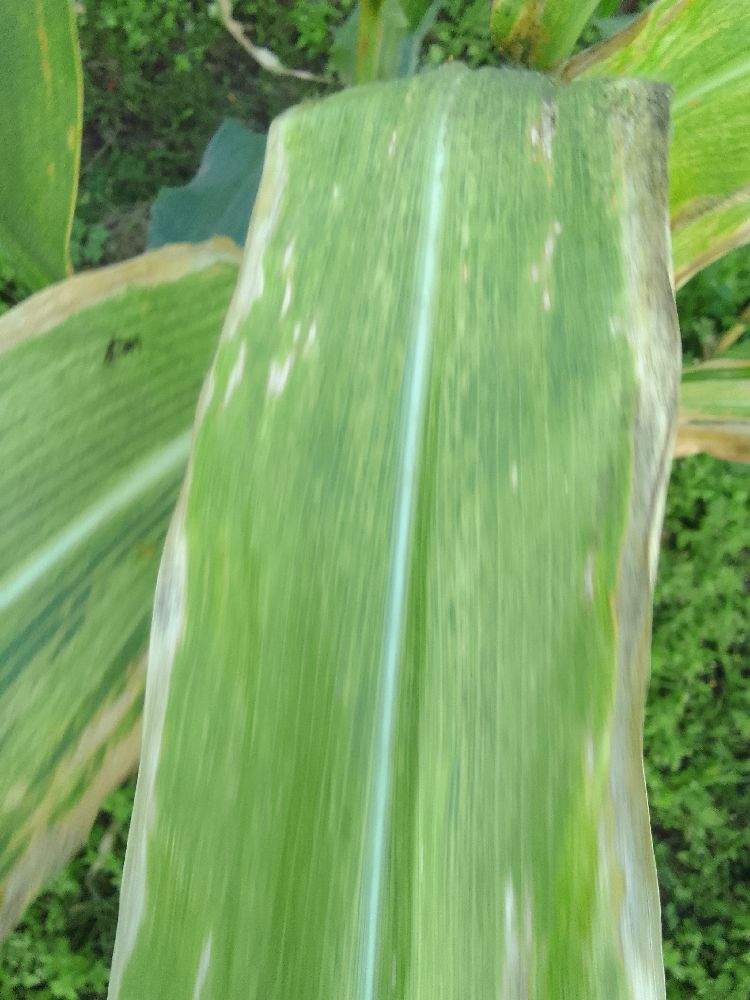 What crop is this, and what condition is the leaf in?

maize, maize lethal necrosis
